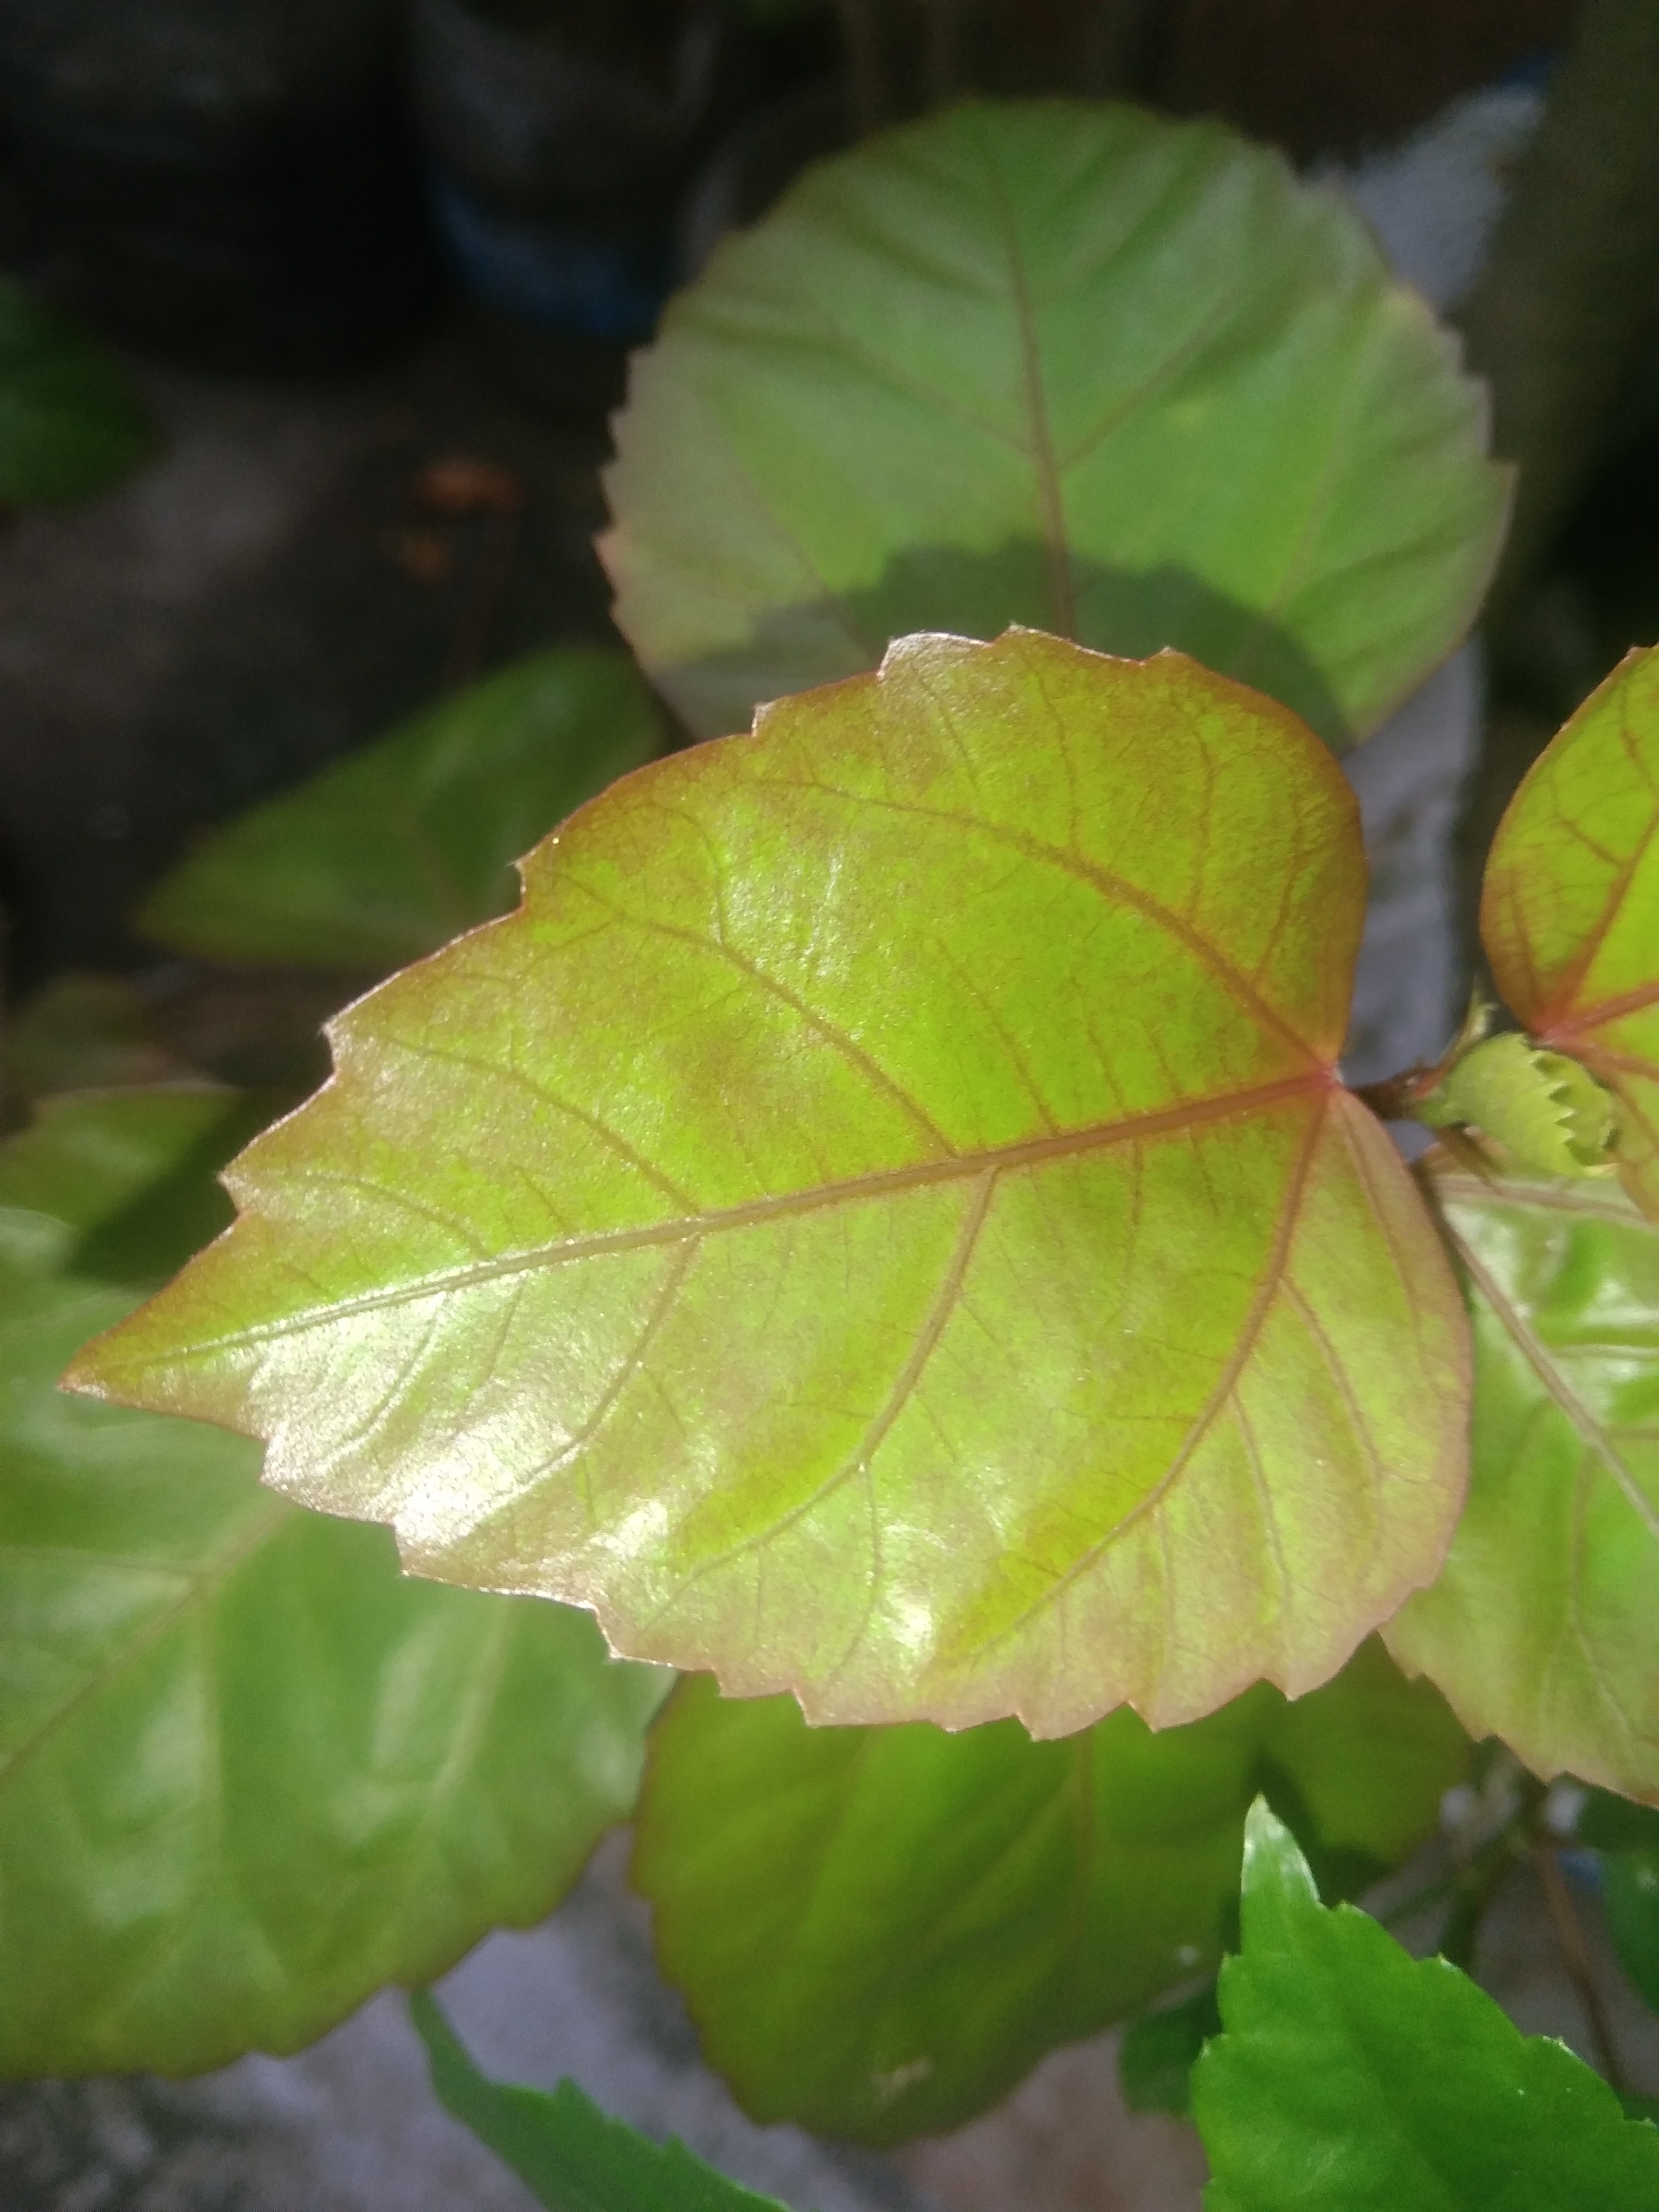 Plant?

hibiscus
